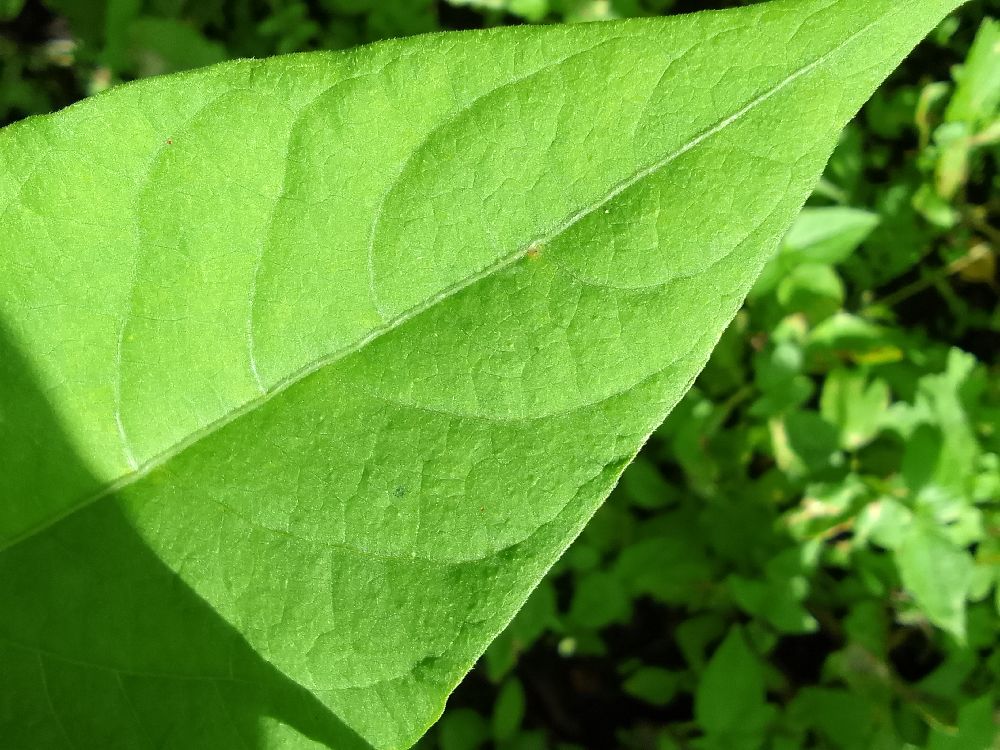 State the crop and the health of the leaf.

common bean, healthy
